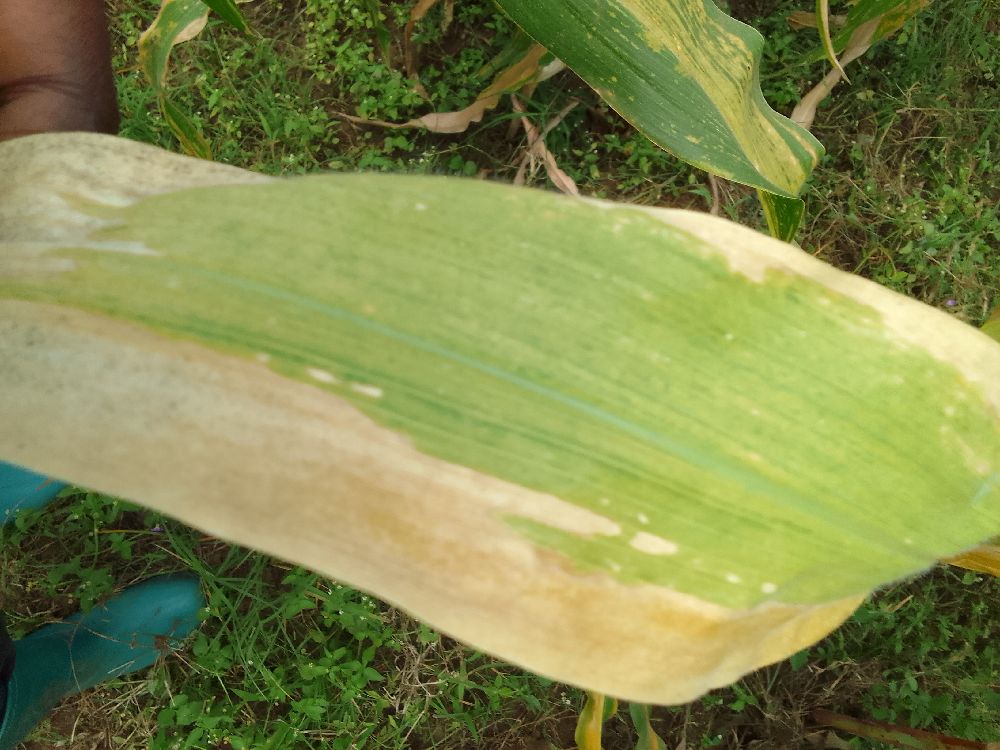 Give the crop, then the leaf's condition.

maize, maize lethal necrosis
